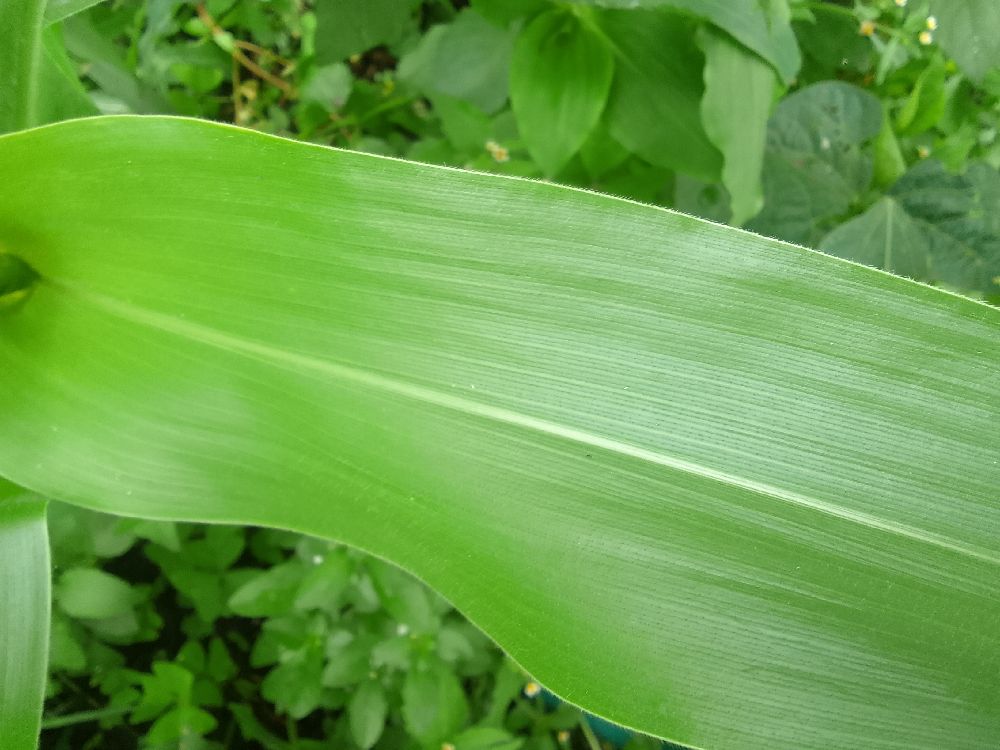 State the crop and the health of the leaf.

maize, healthy
